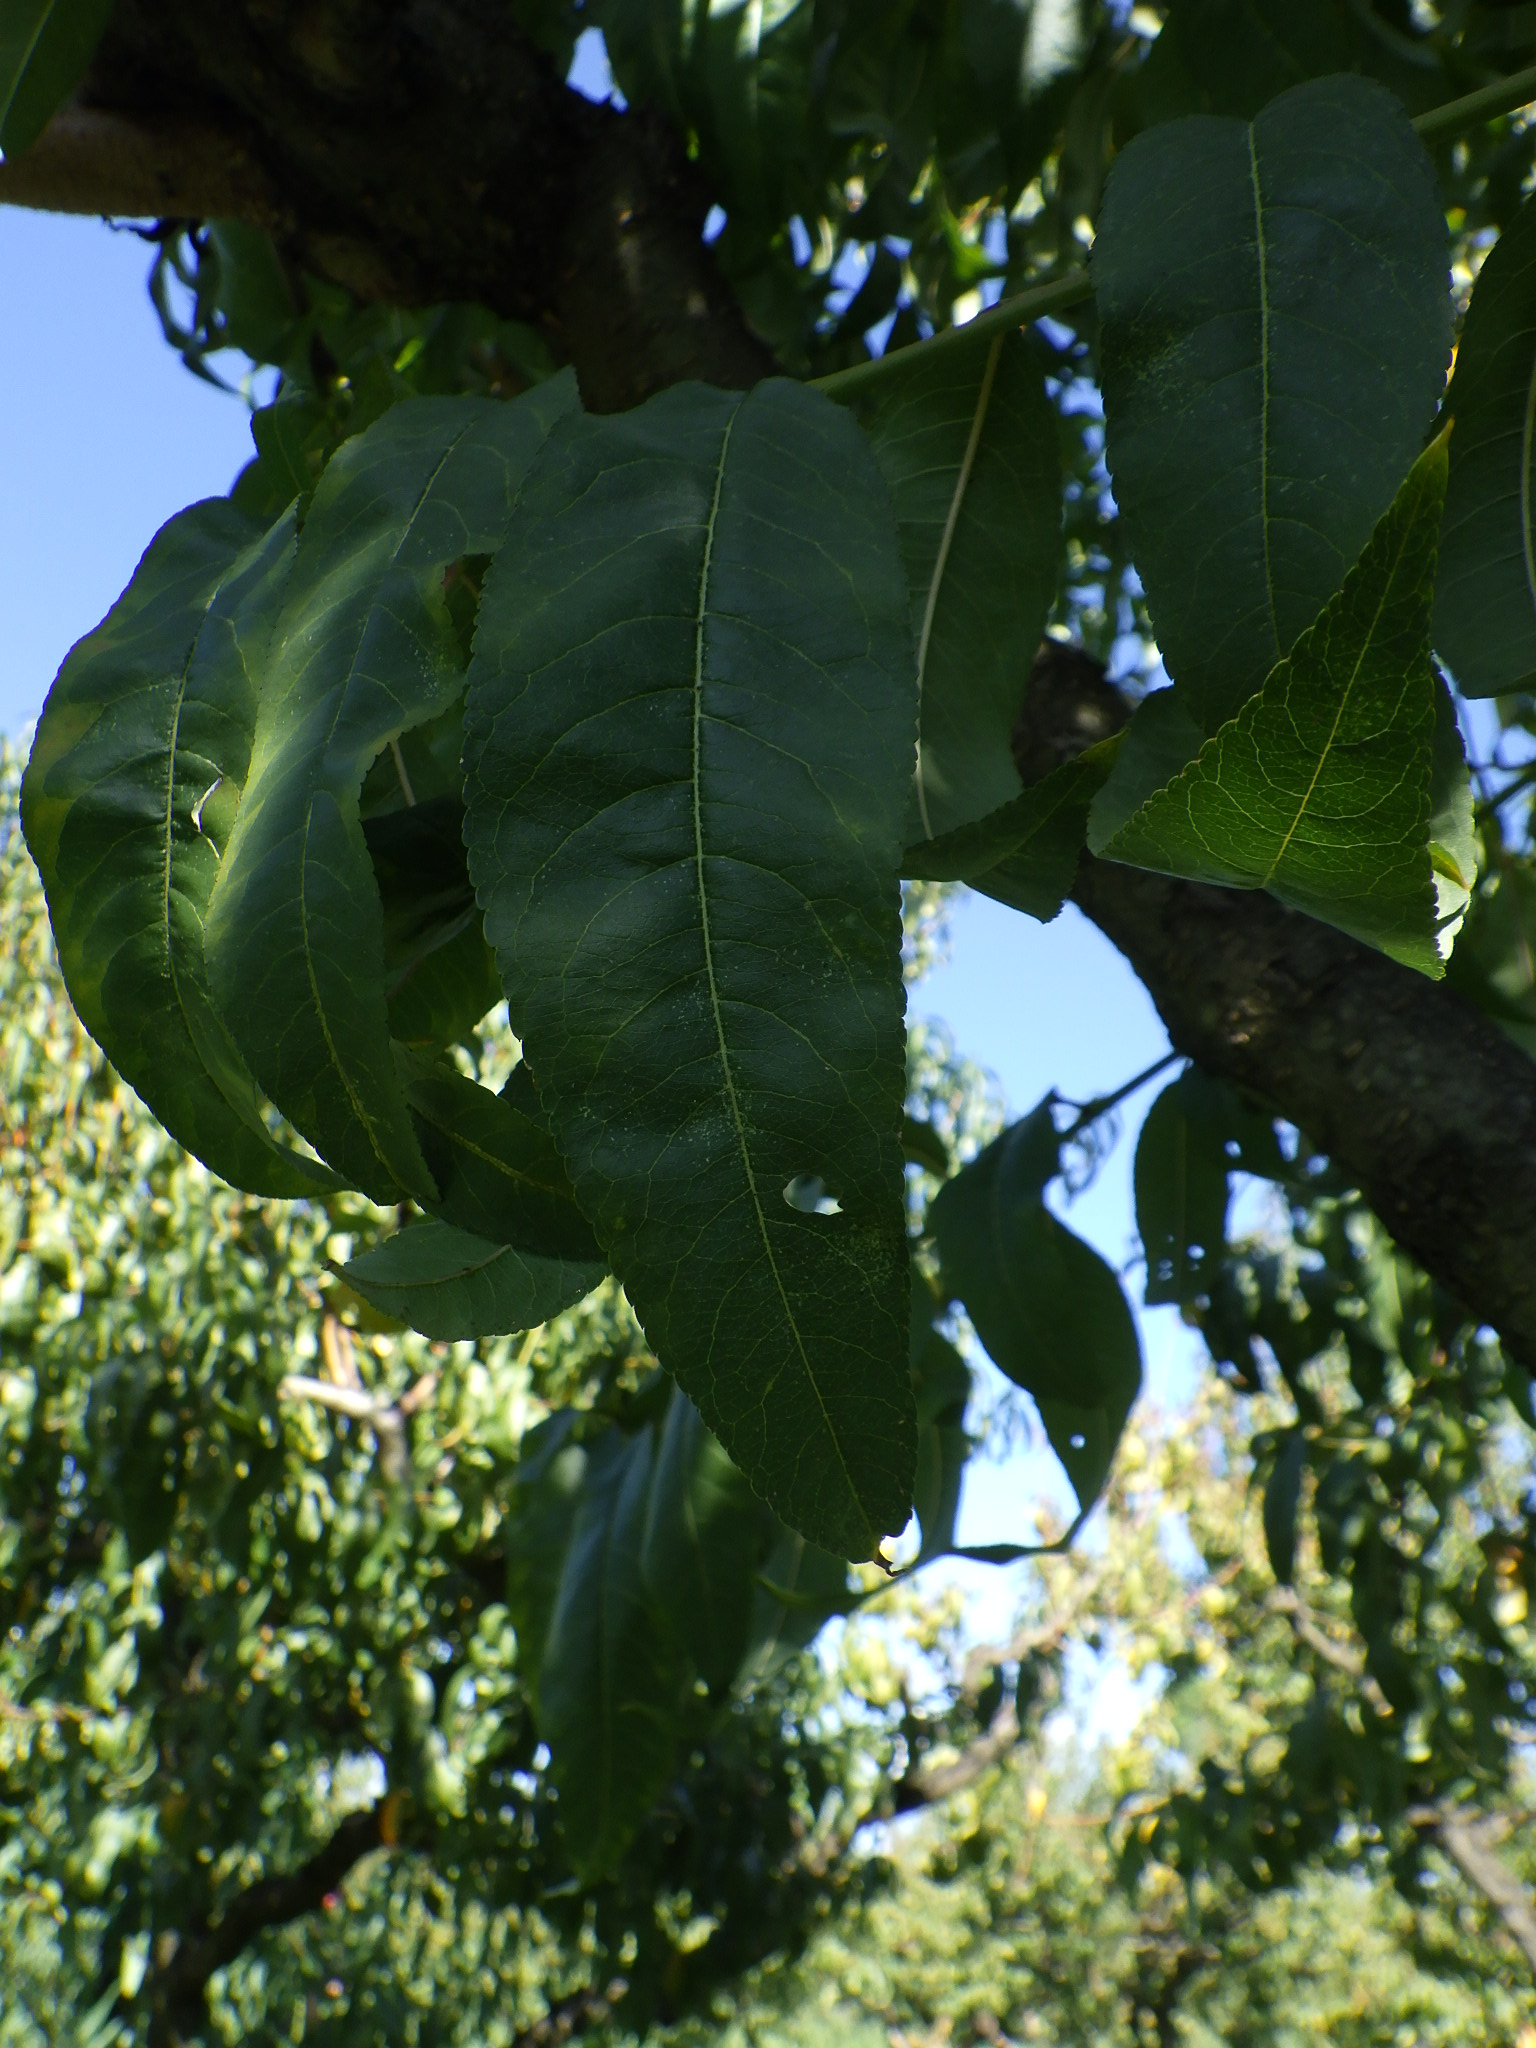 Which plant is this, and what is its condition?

peach, shot hole disease
